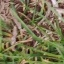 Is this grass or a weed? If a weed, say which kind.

grass
